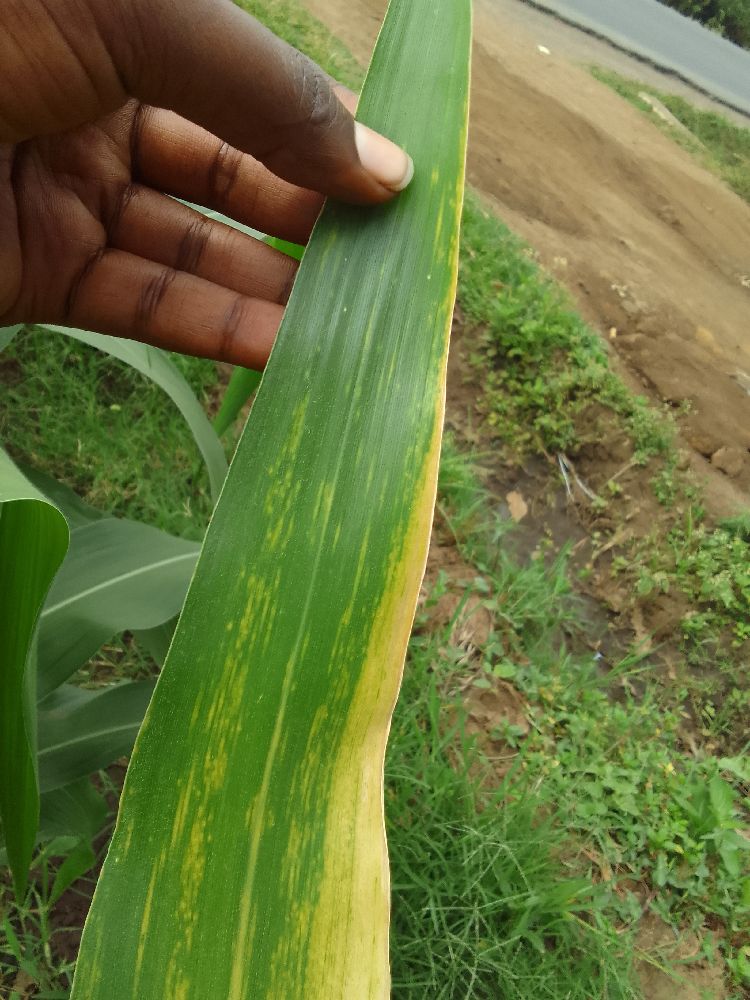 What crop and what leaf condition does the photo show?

maize, maize lethal necrosis
